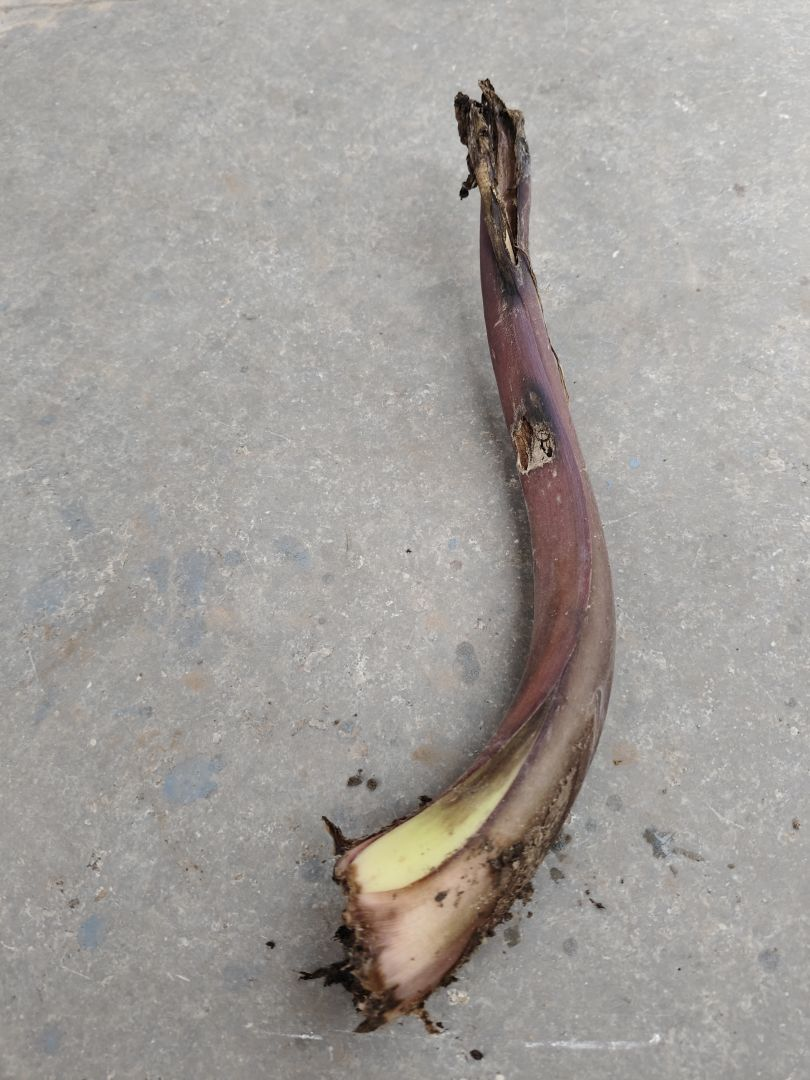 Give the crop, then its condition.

taro, root rot
